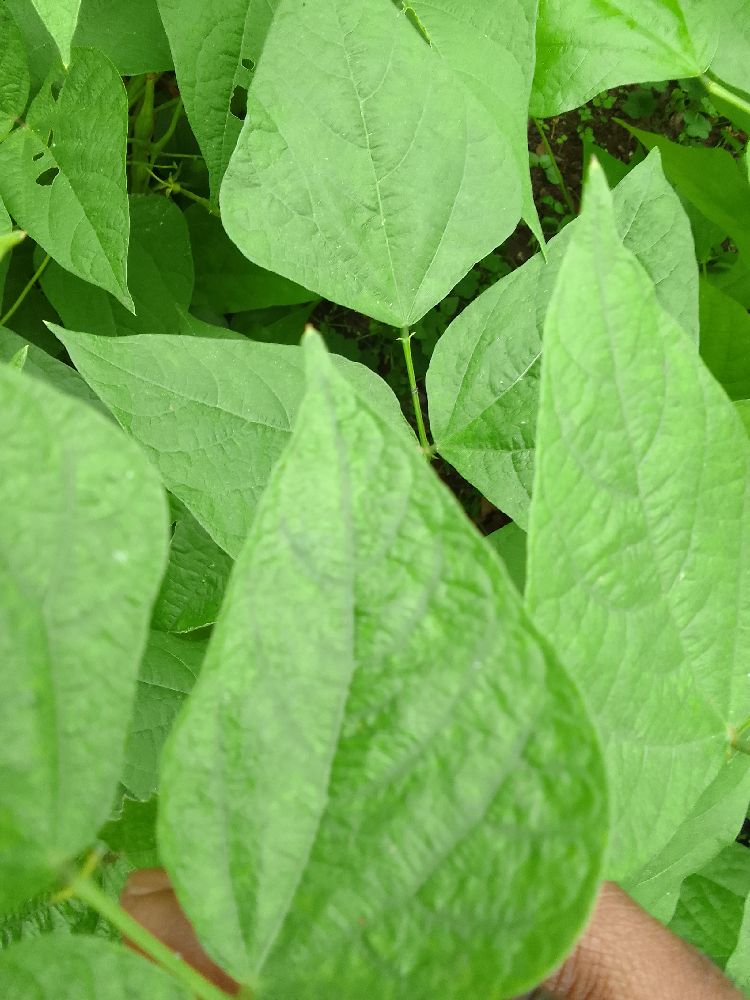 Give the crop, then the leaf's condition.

common bean, healthy
